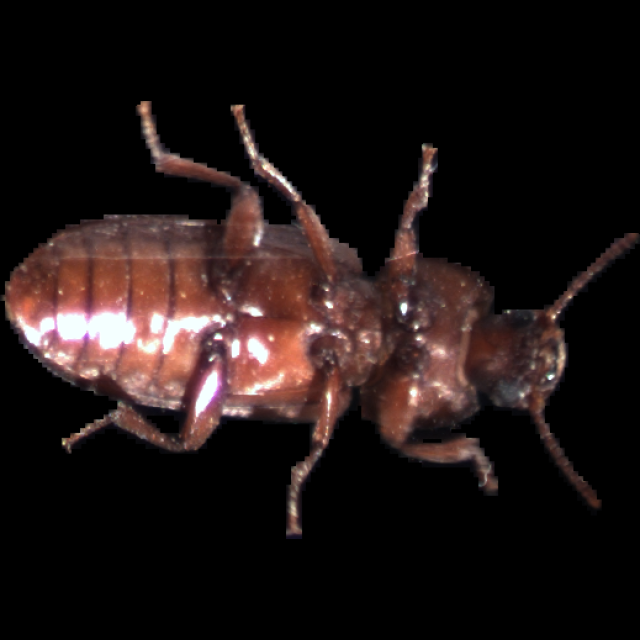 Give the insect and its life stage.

mealworm beetle
